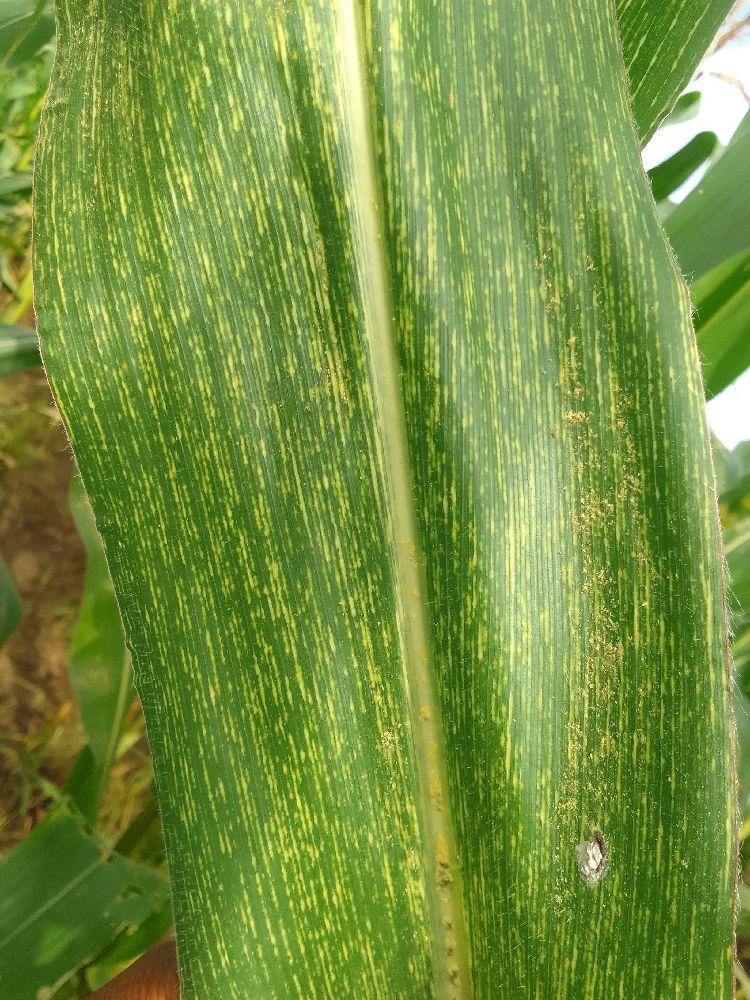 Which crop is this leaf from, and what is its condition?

maize, maize streak virus
